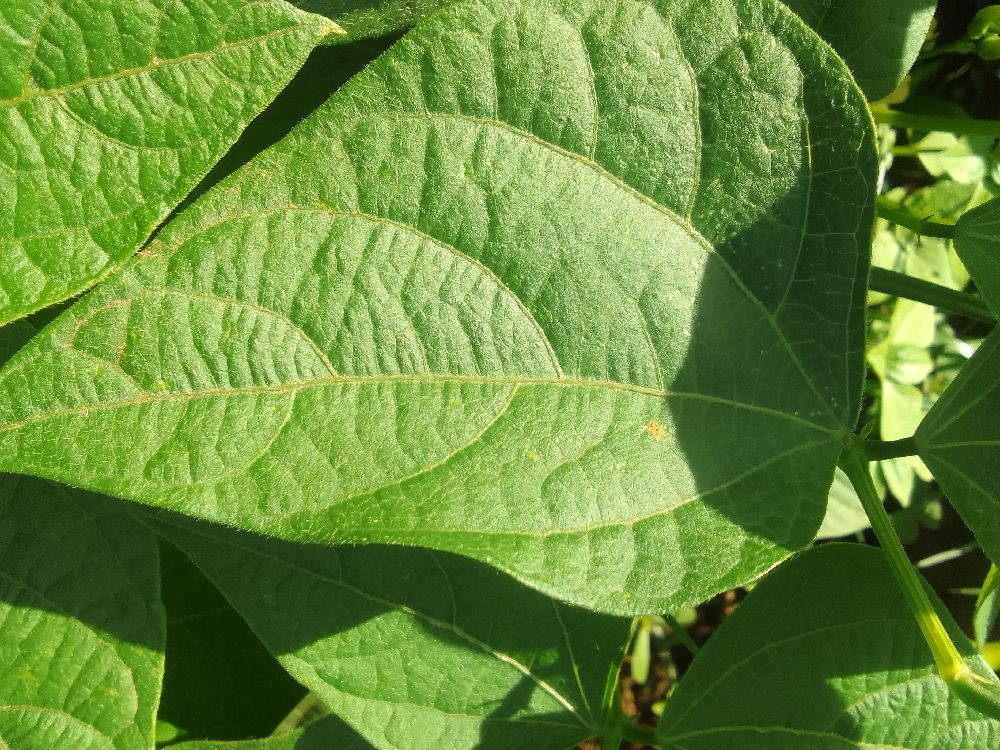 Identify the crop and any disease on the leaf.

common bean, healthy
